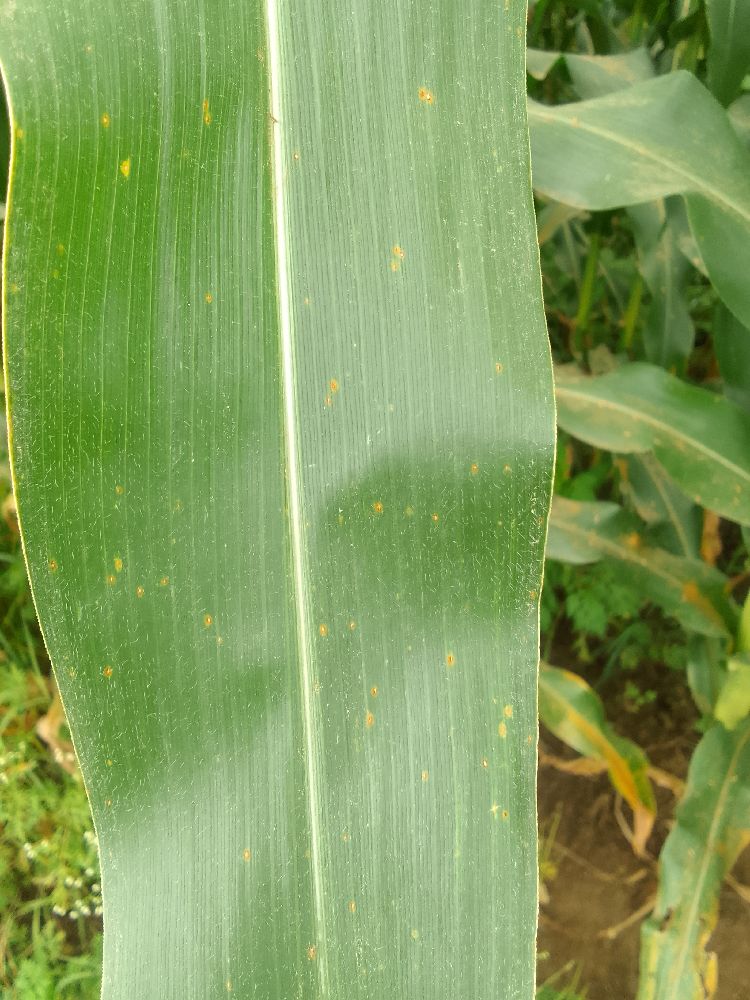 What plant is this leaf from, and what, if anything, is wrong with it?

maize, healthy
